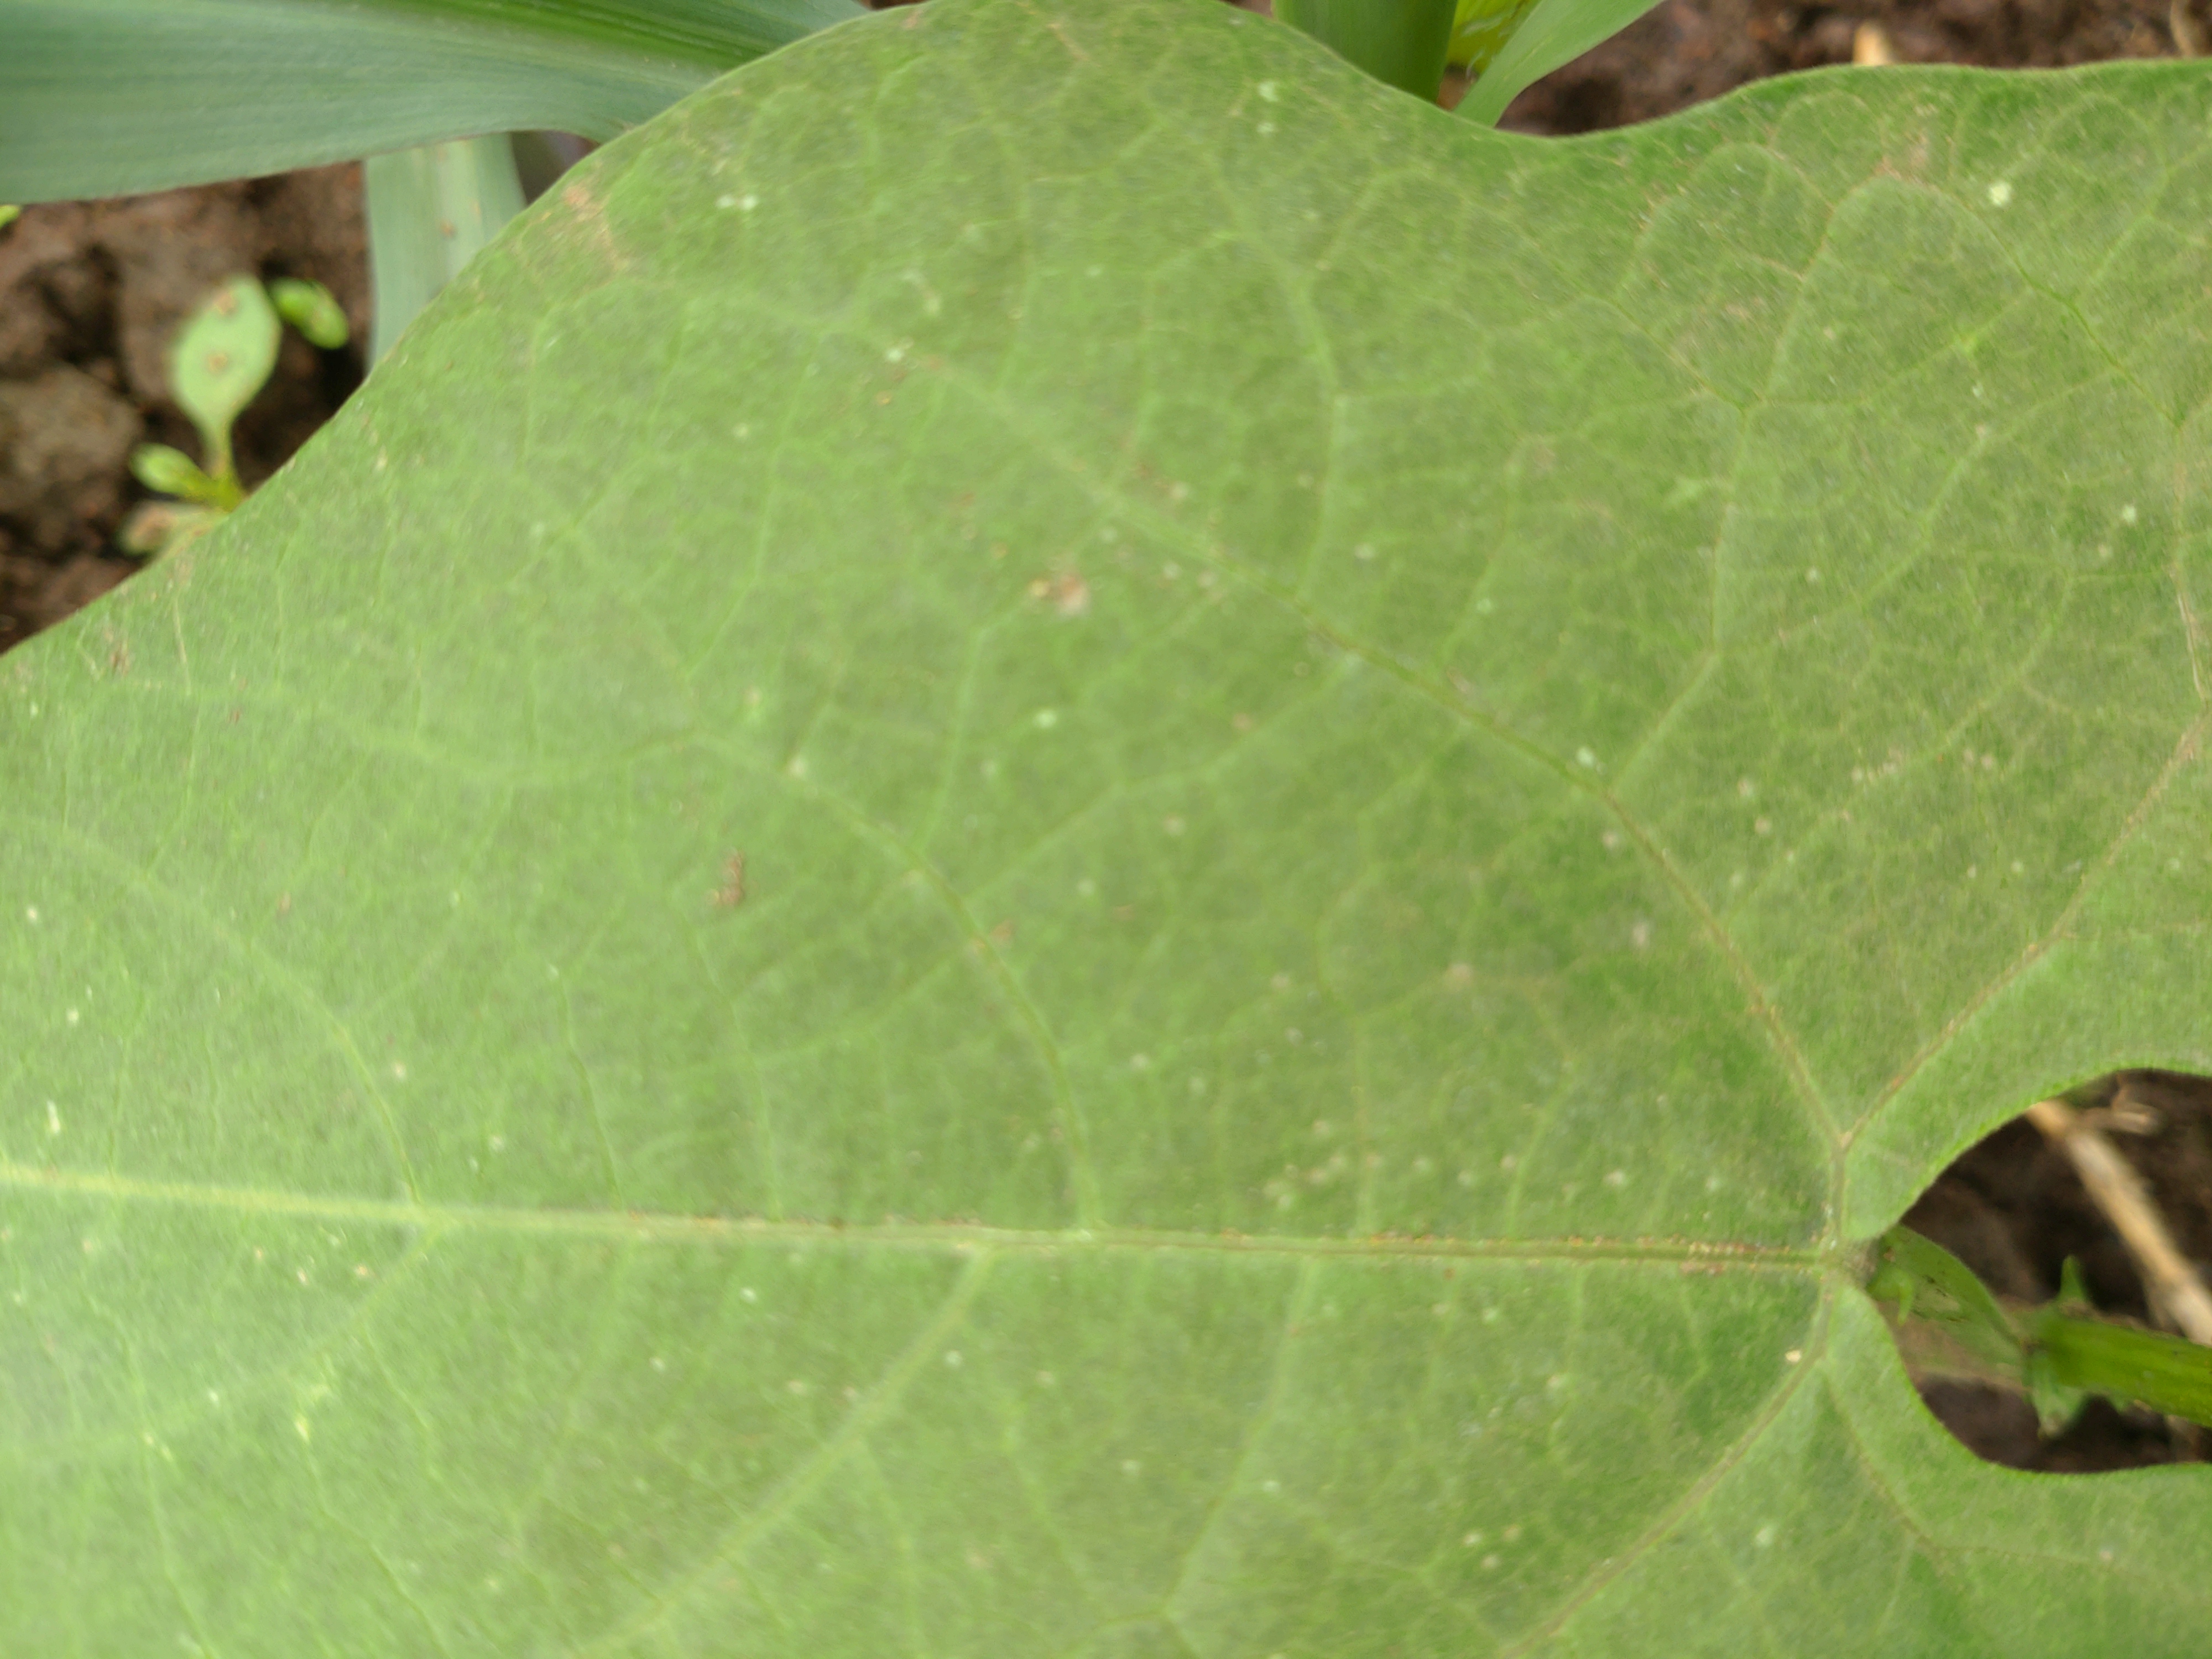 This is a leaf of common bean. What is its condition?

healthy
